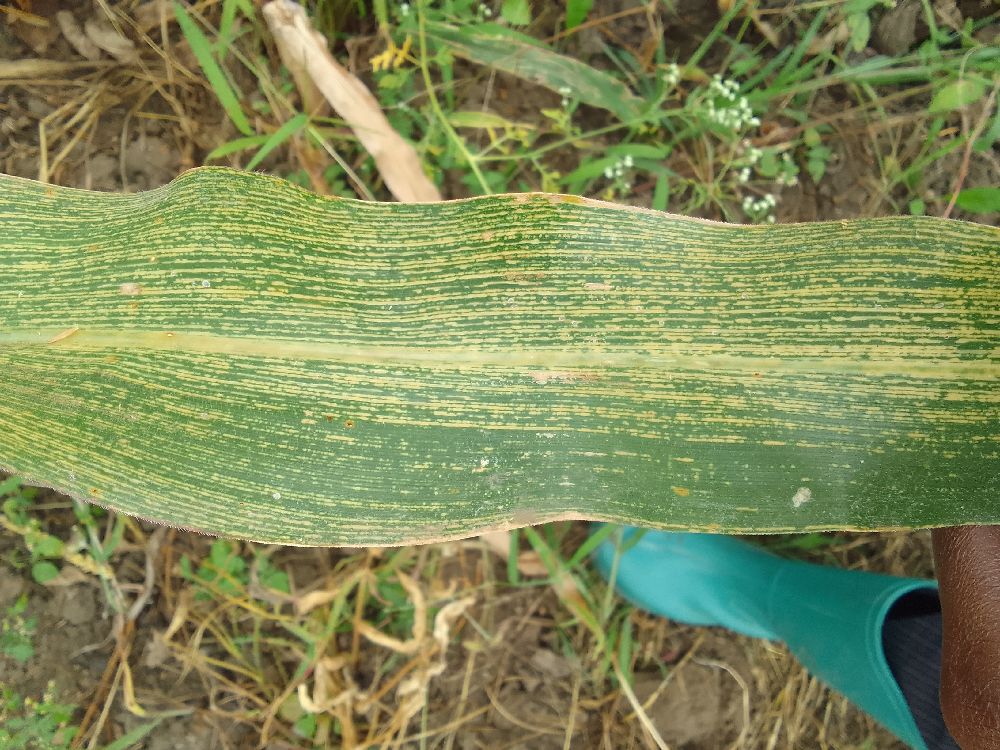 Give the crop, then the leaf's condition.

maize, maize streak virus
